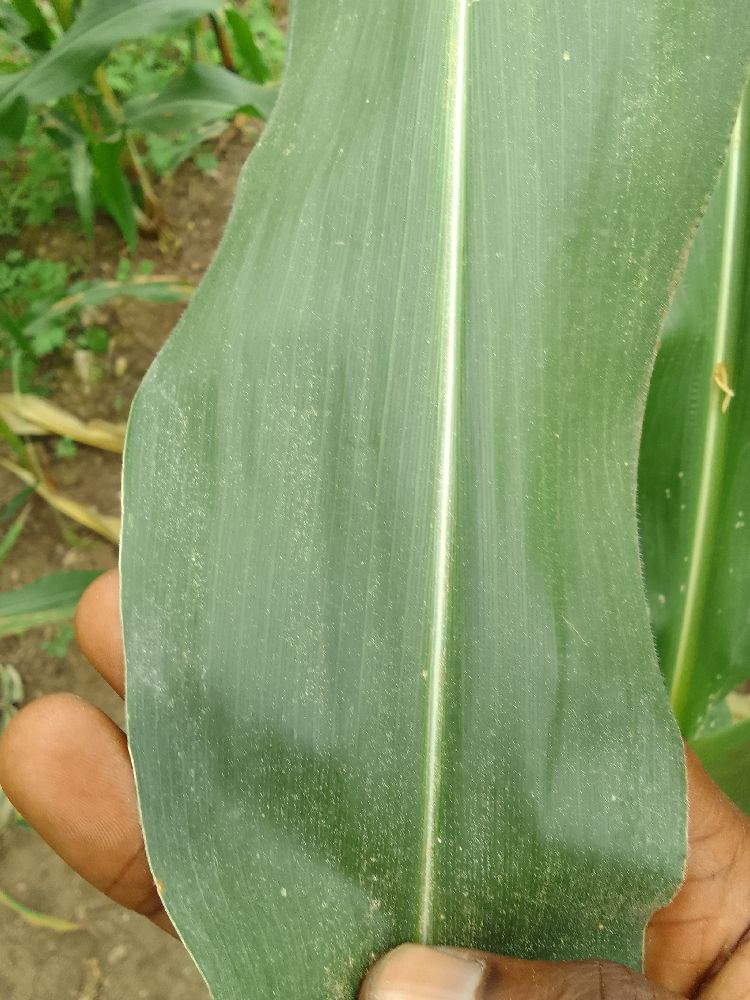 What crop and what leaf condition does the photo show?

maize, healthy
